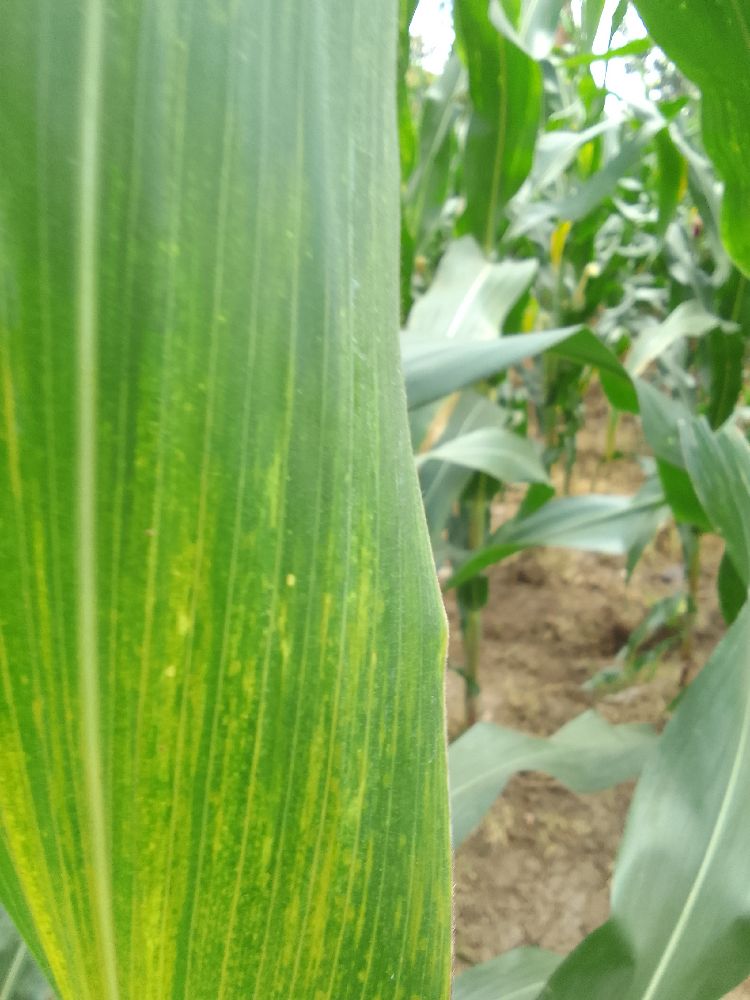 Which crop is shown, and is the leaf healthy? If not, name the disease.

maize, maize lethal necrosis
